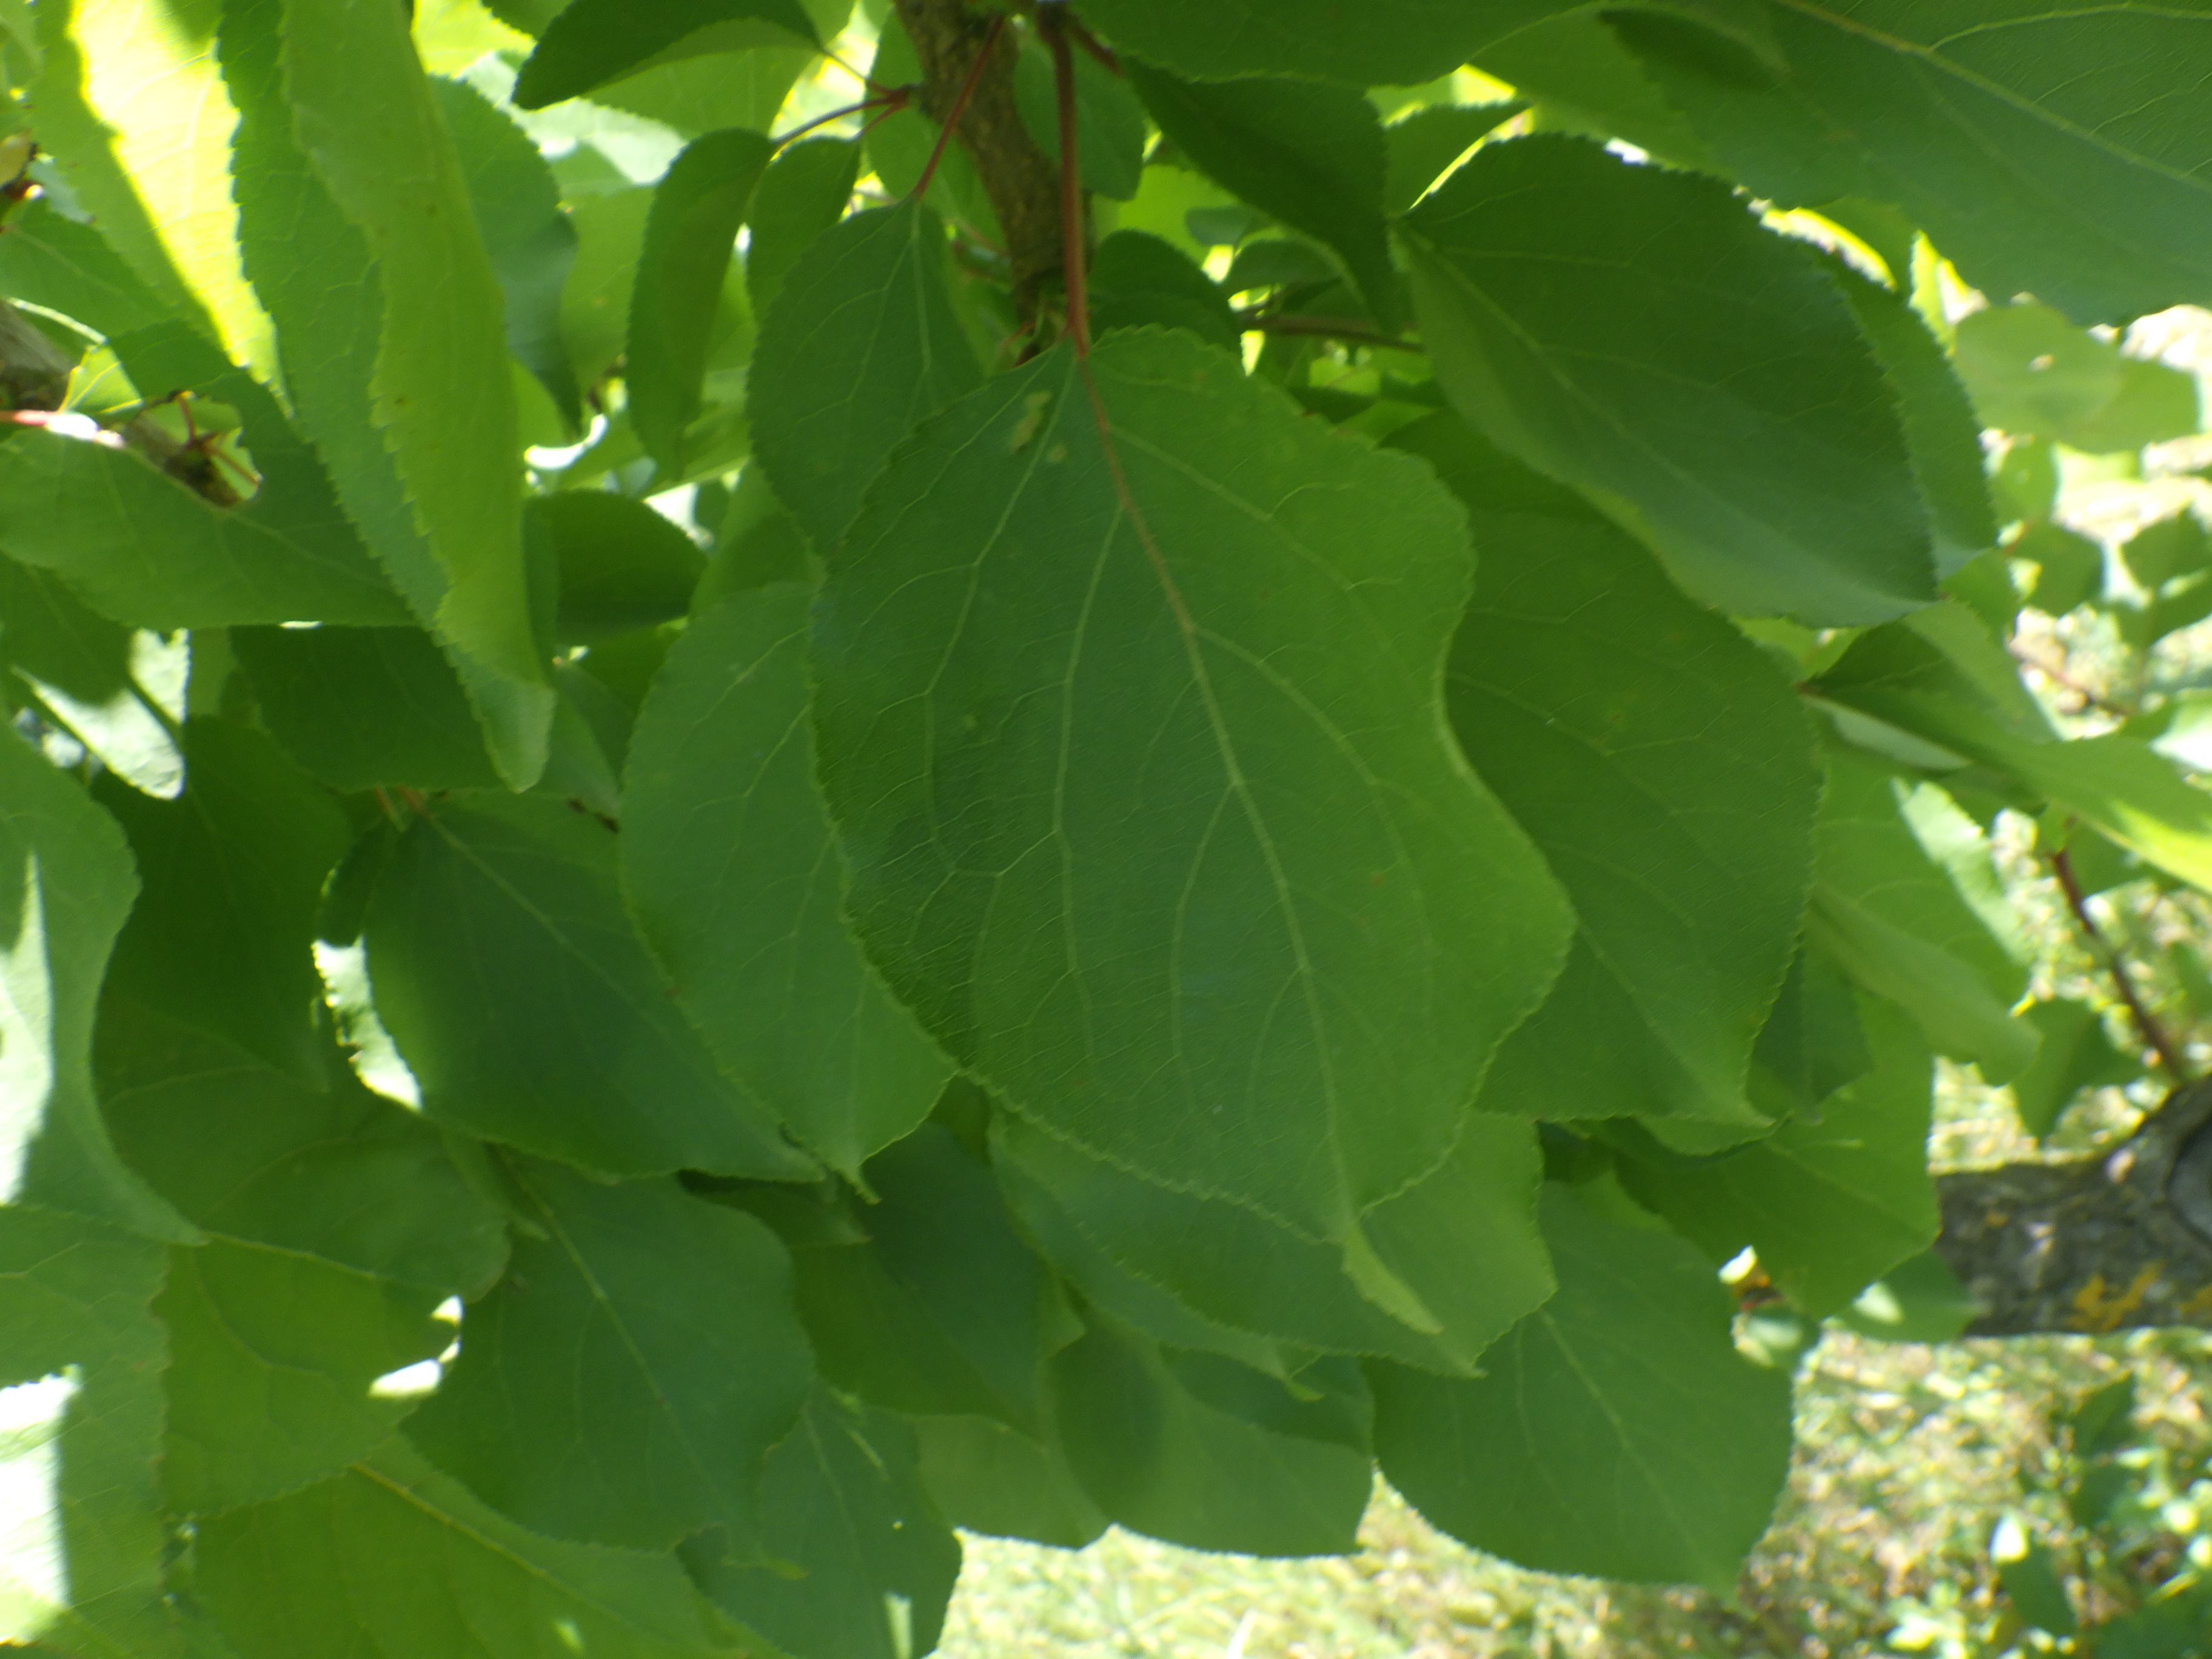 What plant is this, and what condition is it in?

apricot, phytophagous
